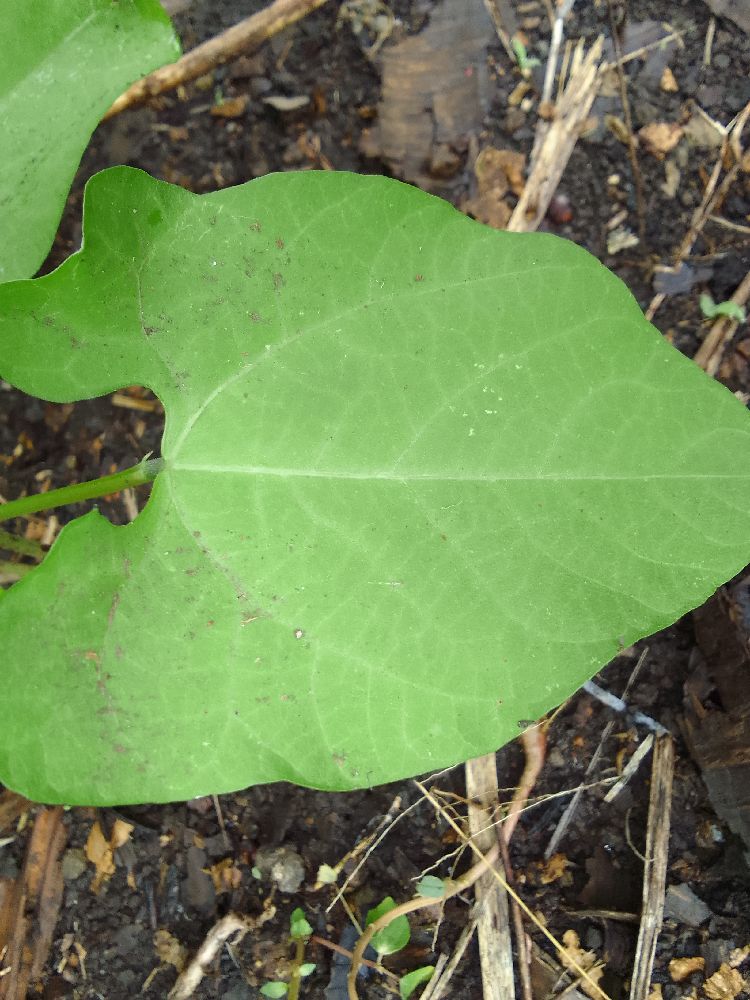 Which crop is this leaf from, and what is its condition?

common bean, healthy
